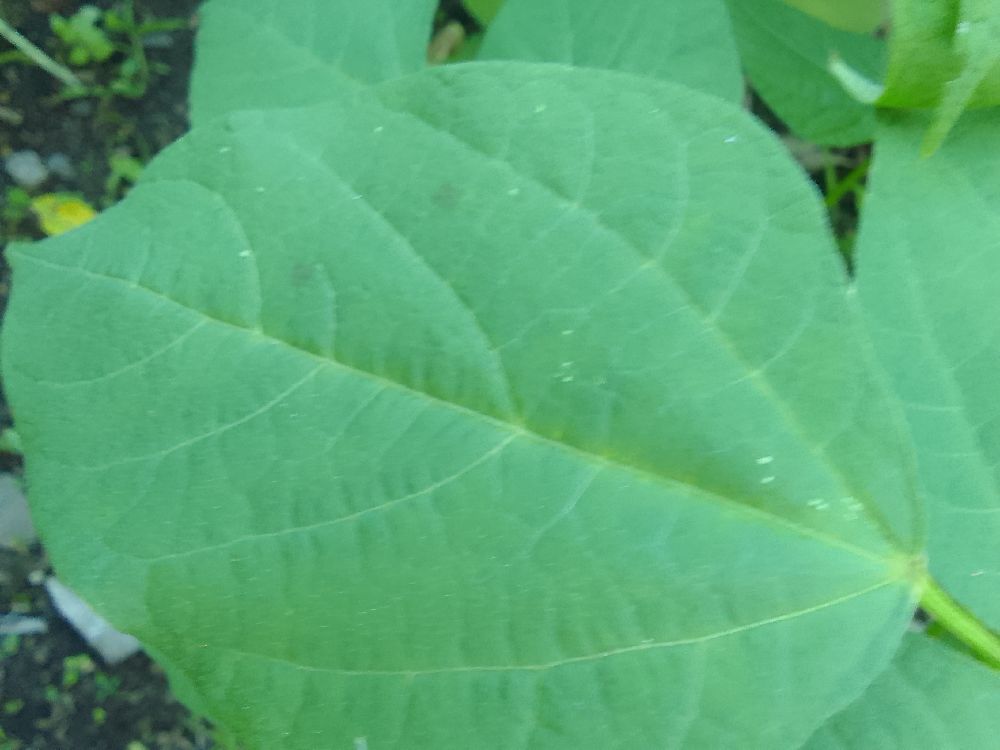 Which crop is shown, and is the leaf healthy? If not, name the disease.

common bean, healthy
